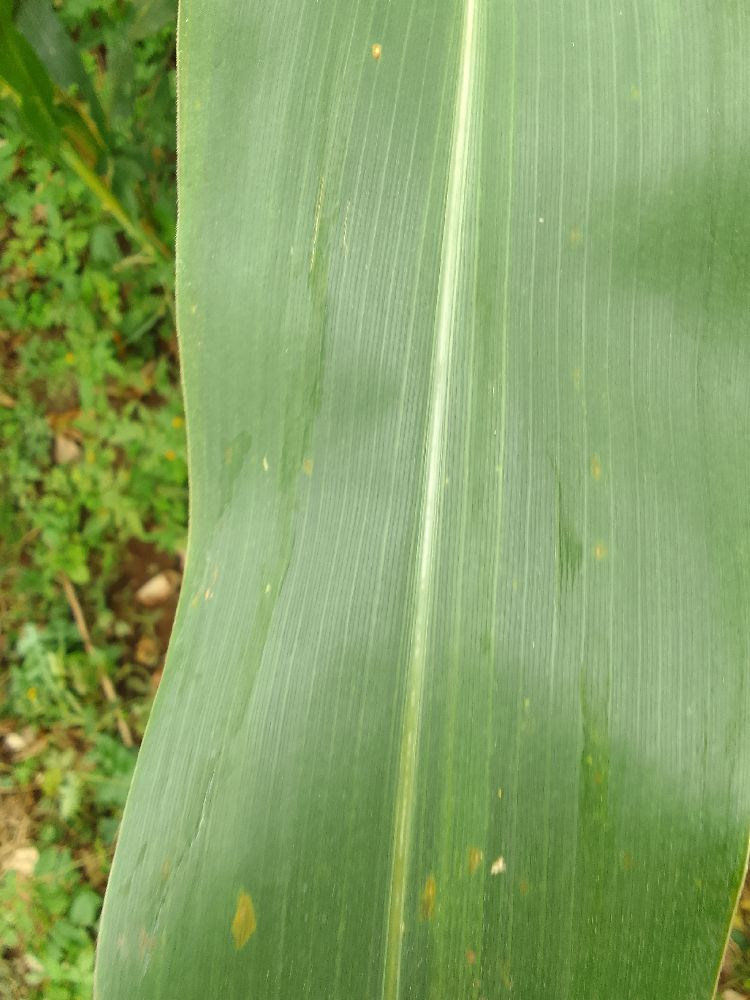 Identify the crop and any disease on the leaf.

maize, healthy
